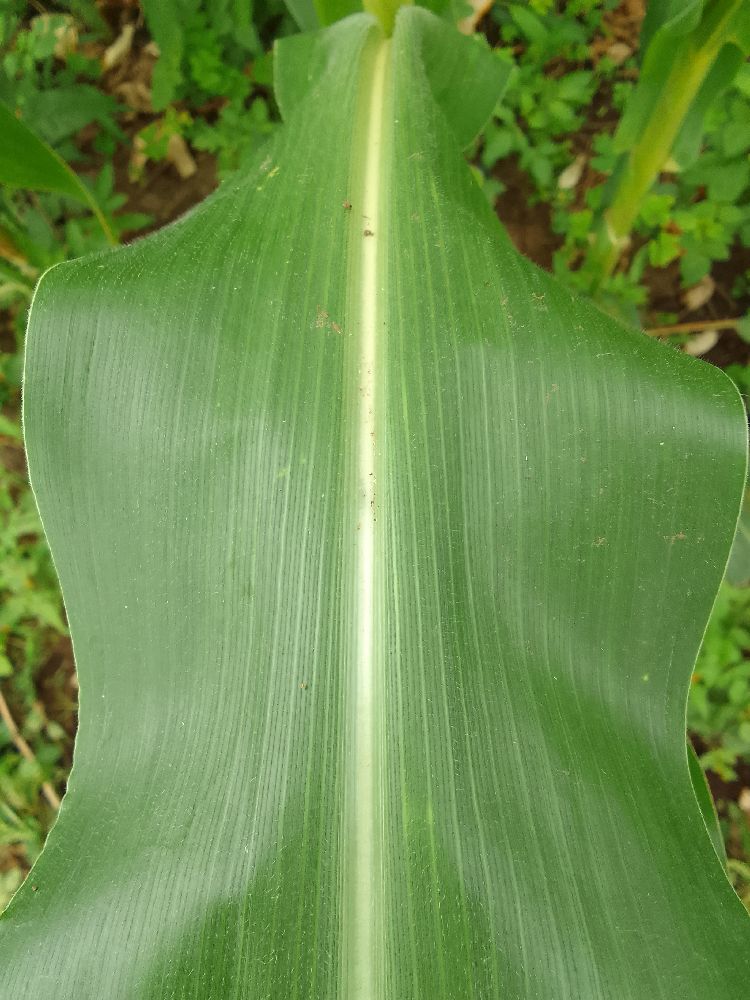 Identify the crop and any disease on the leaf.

maize, healthy
